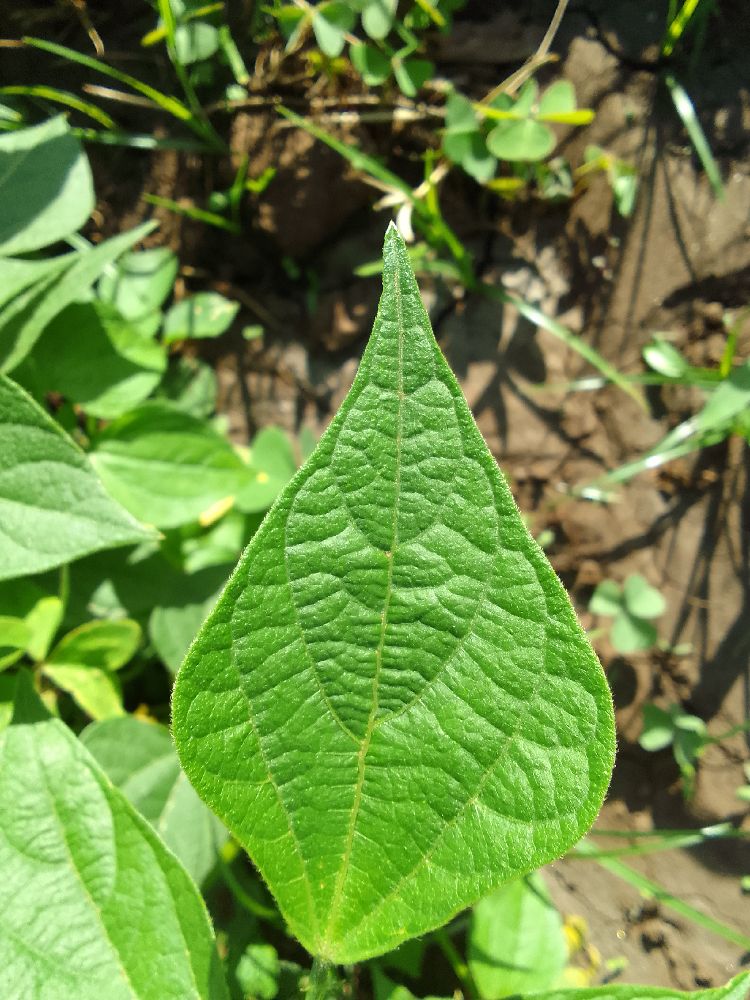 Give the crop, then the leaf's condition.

common bean, healthy
